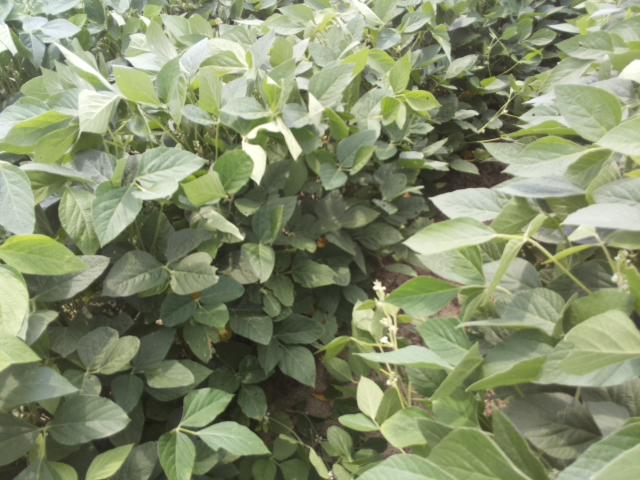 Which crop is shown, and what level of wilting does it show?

soybean, leaves with no wilting
